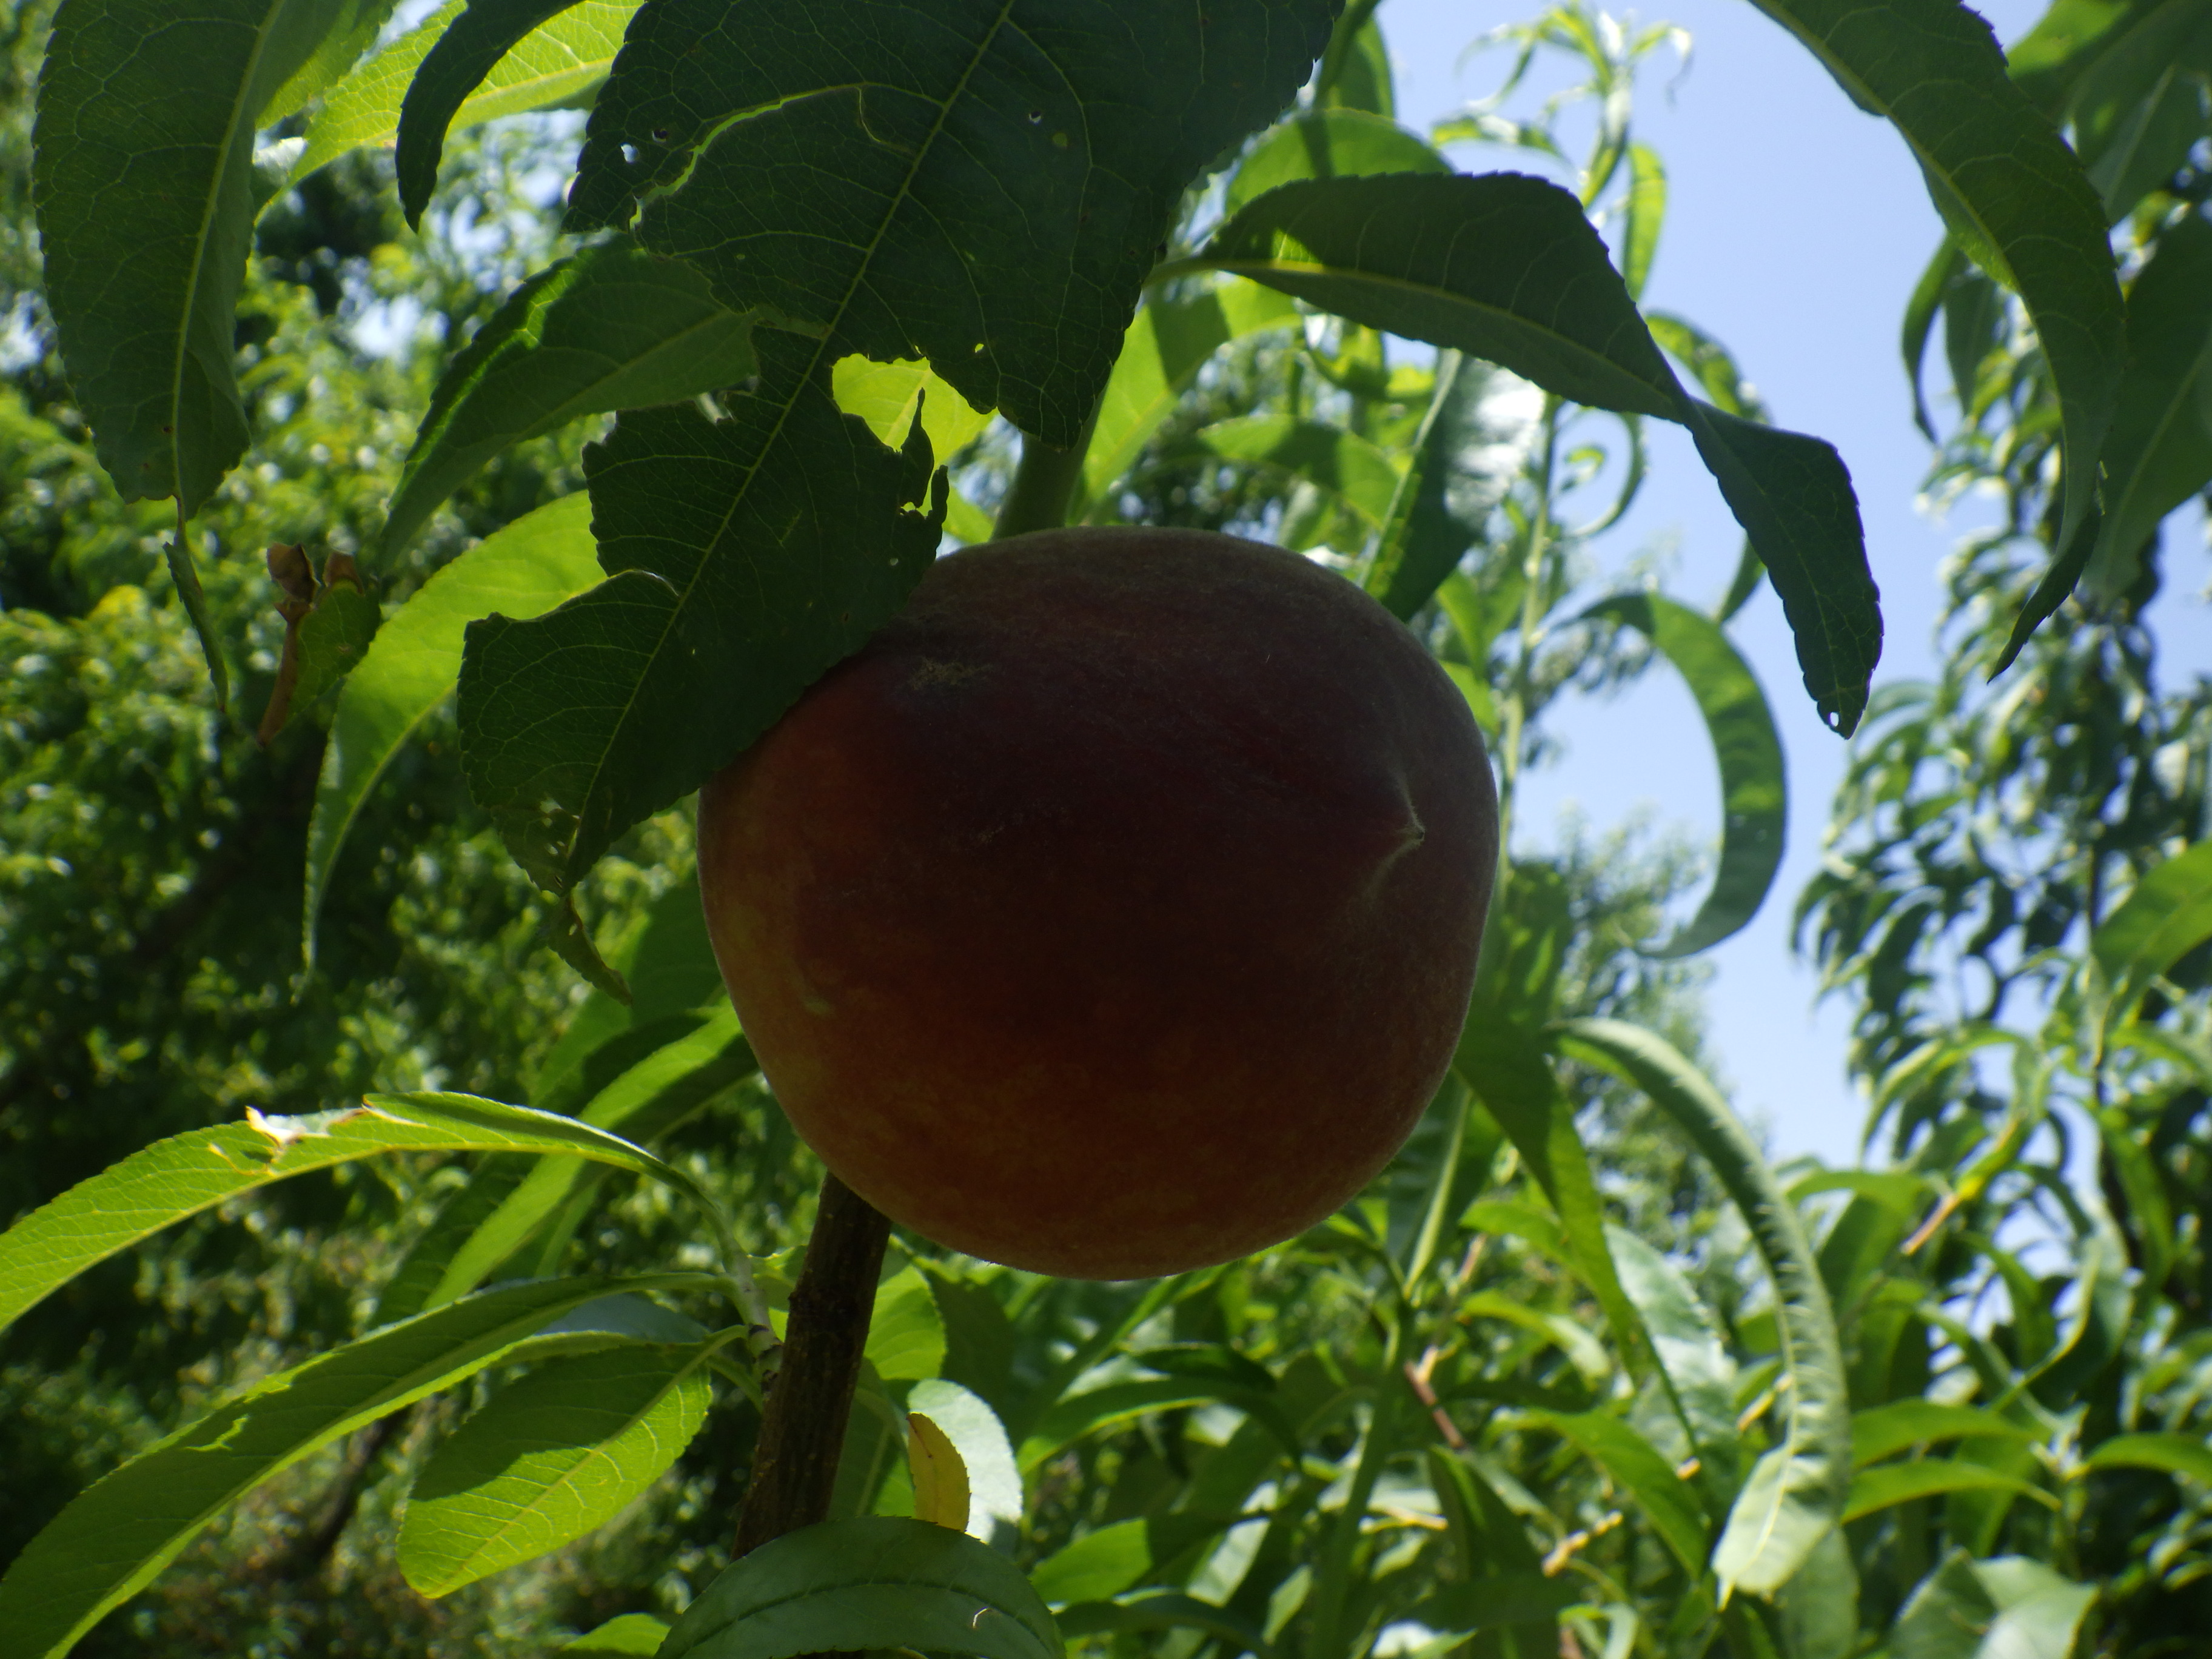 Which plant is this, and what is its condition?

peach, mechanical damage
